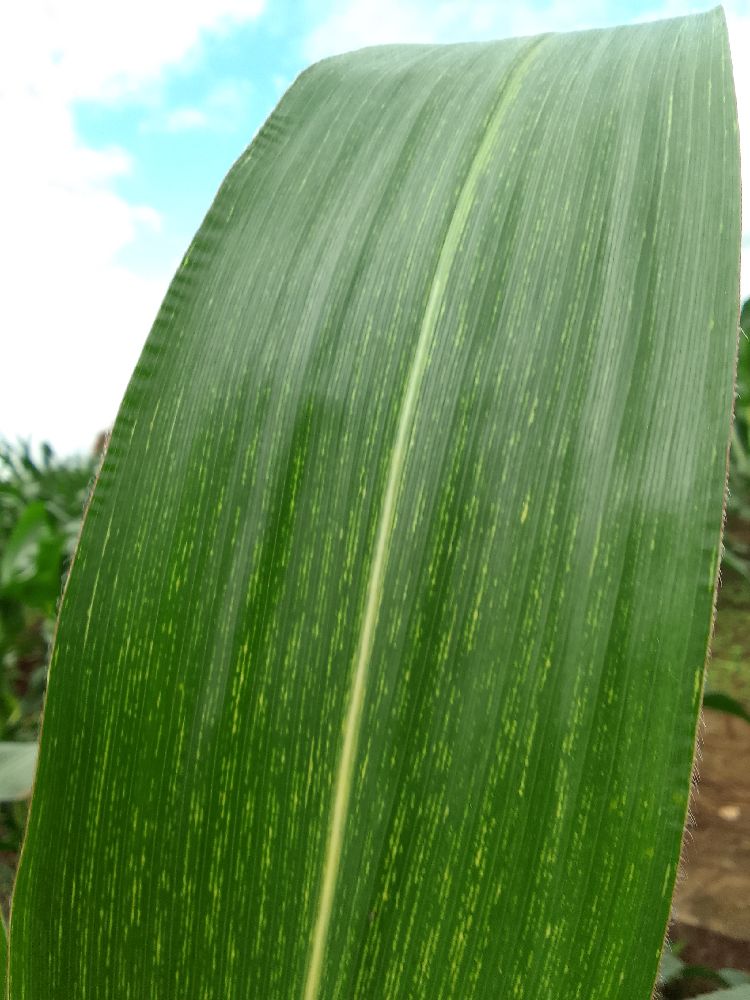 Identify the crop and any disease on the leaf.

maize, maize streak virus
